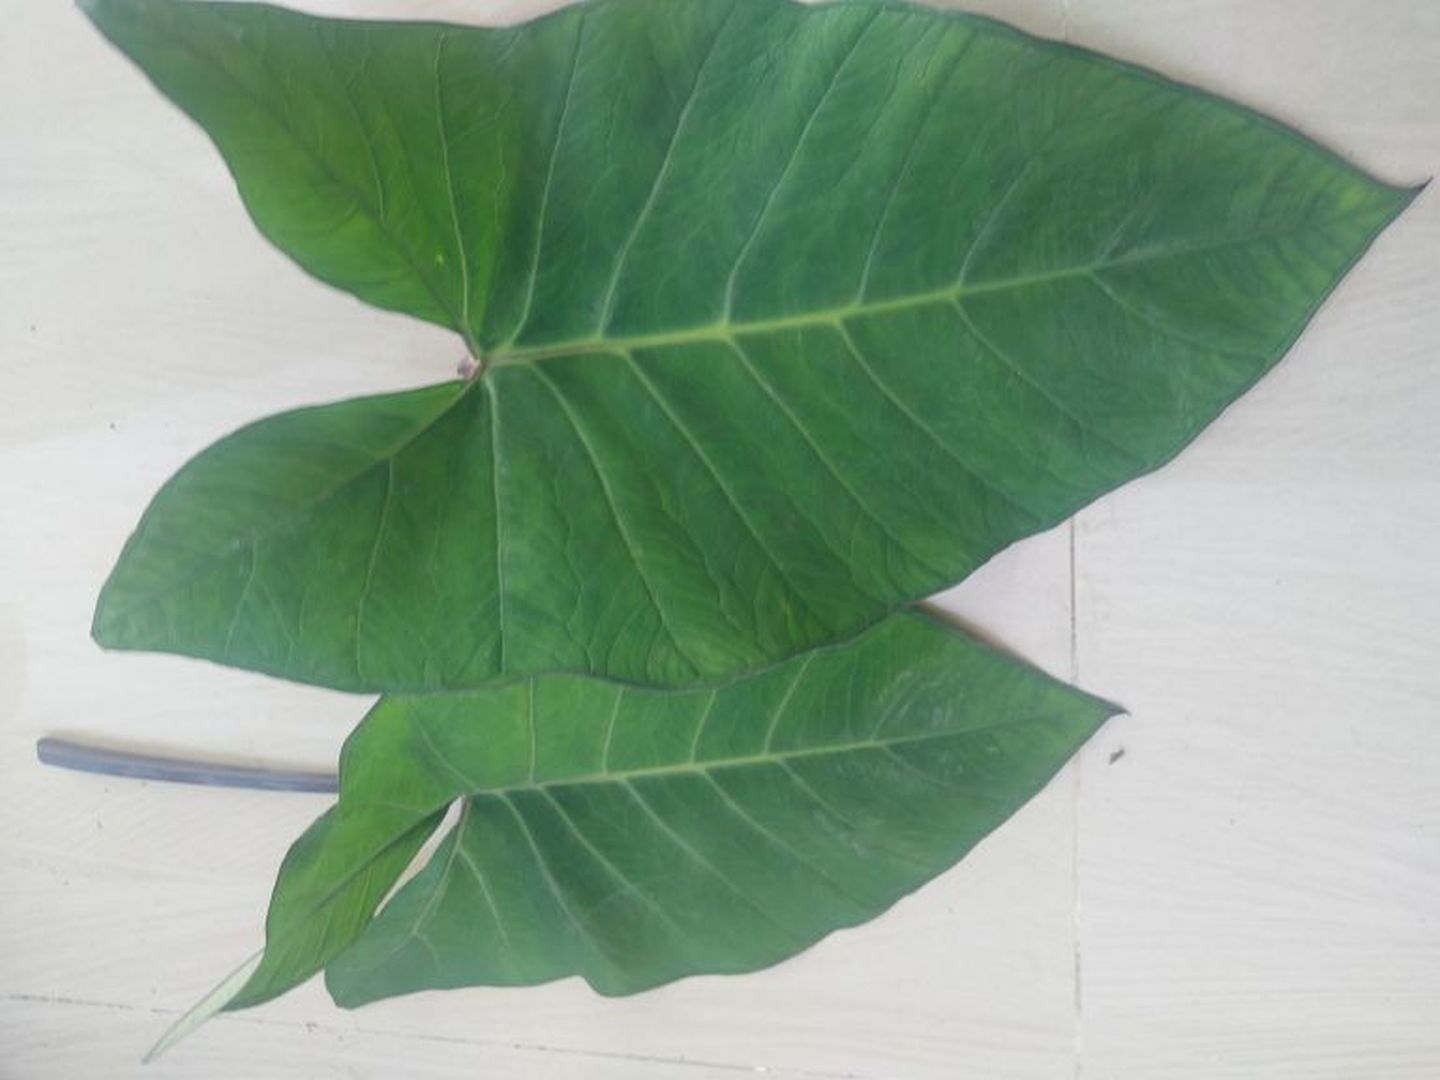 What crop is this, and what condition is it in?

taro, healthy
